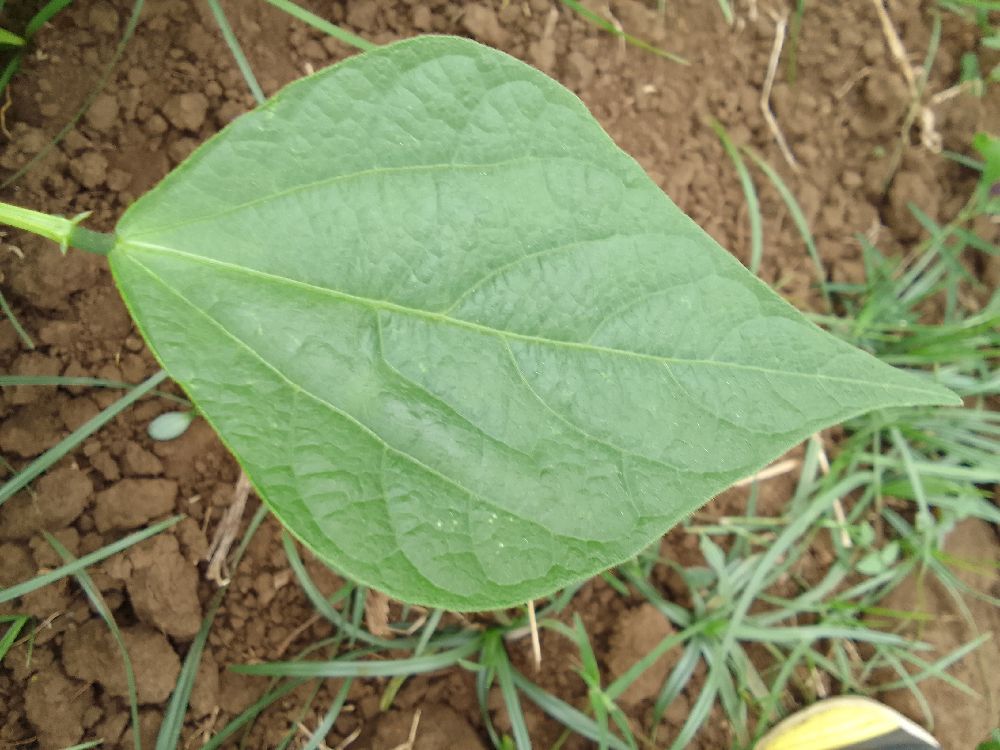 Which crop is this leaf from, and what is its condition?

common bean, healthy
